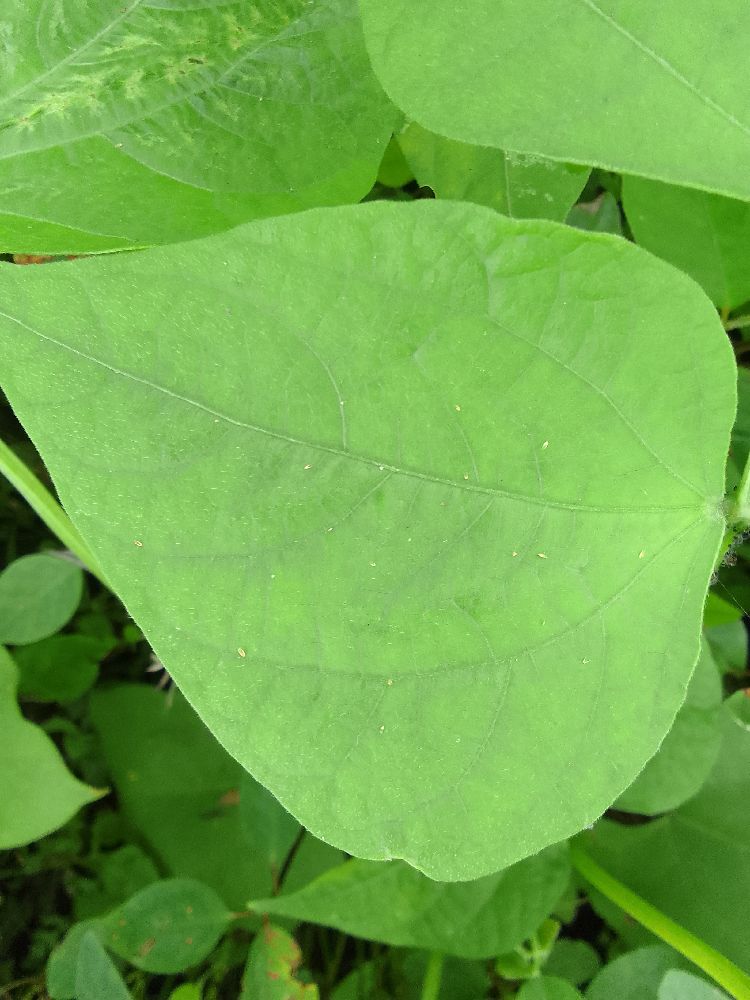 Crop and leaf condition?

common bean, healthy
